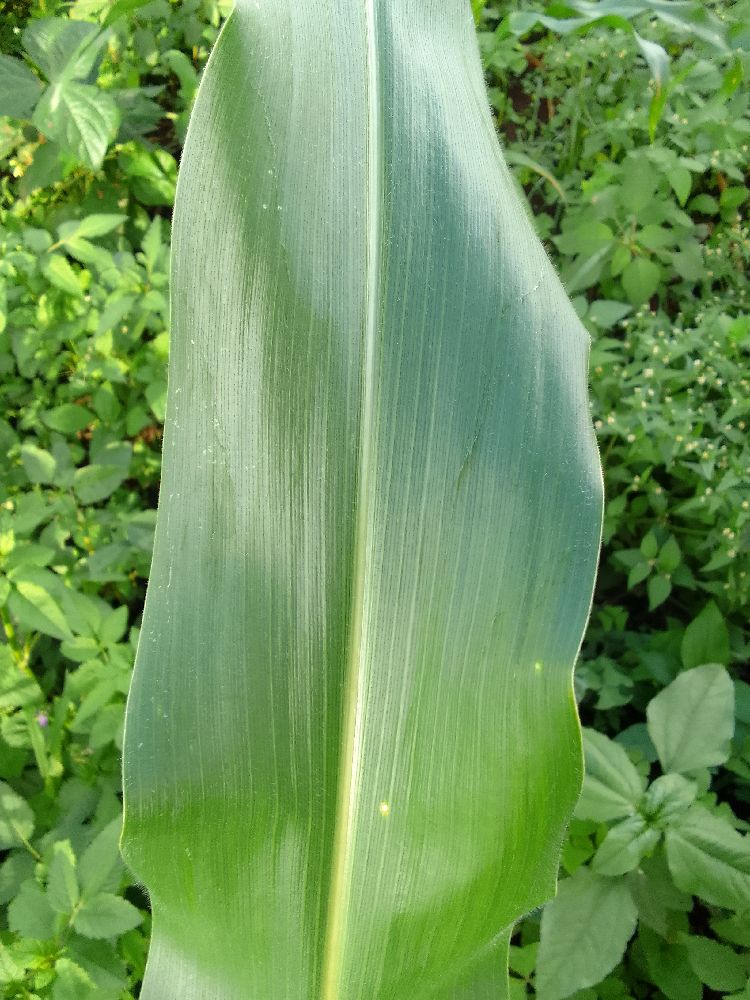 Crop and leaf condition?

maize, healthy
